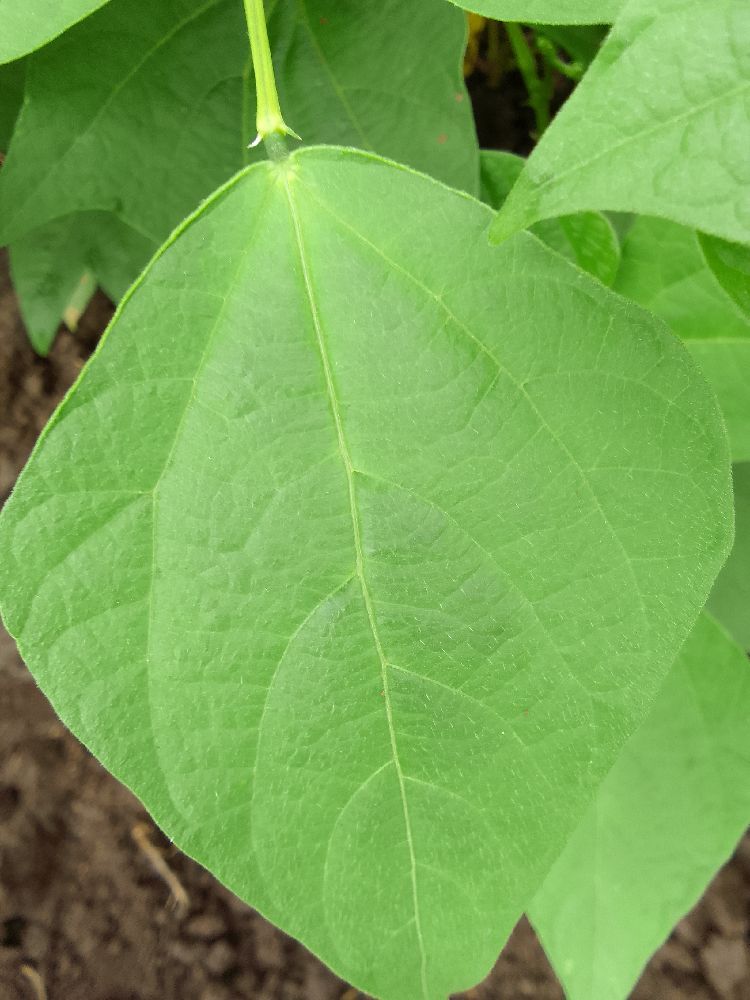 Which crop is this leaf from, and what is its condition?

common bean, healthy
